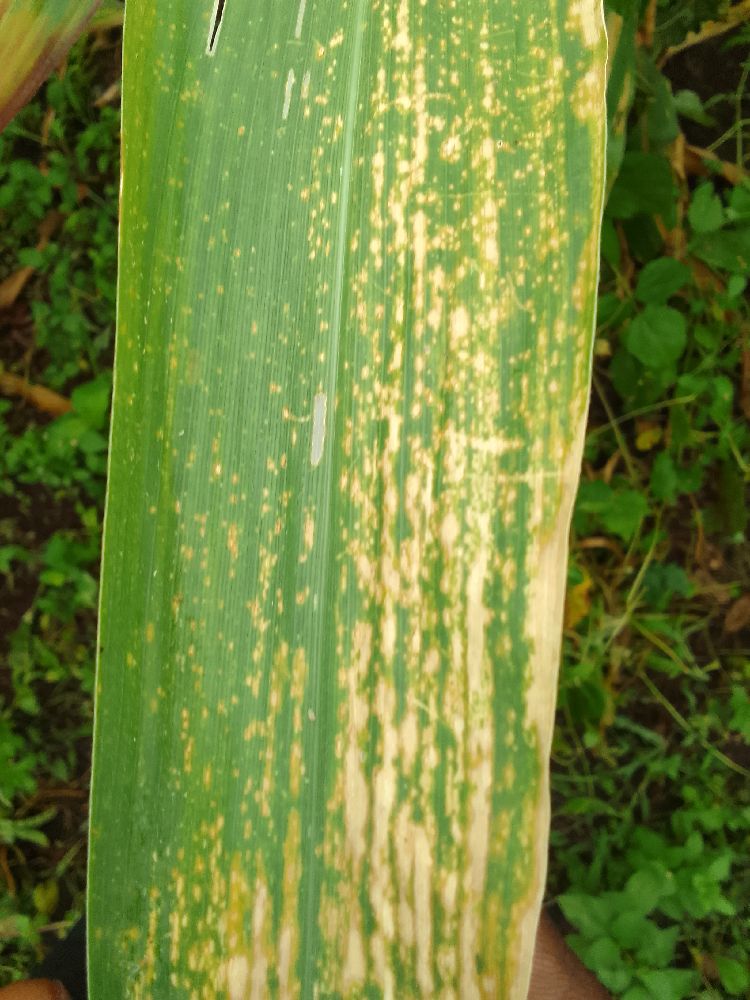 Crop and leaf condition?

maize, maize lethal necrosis
